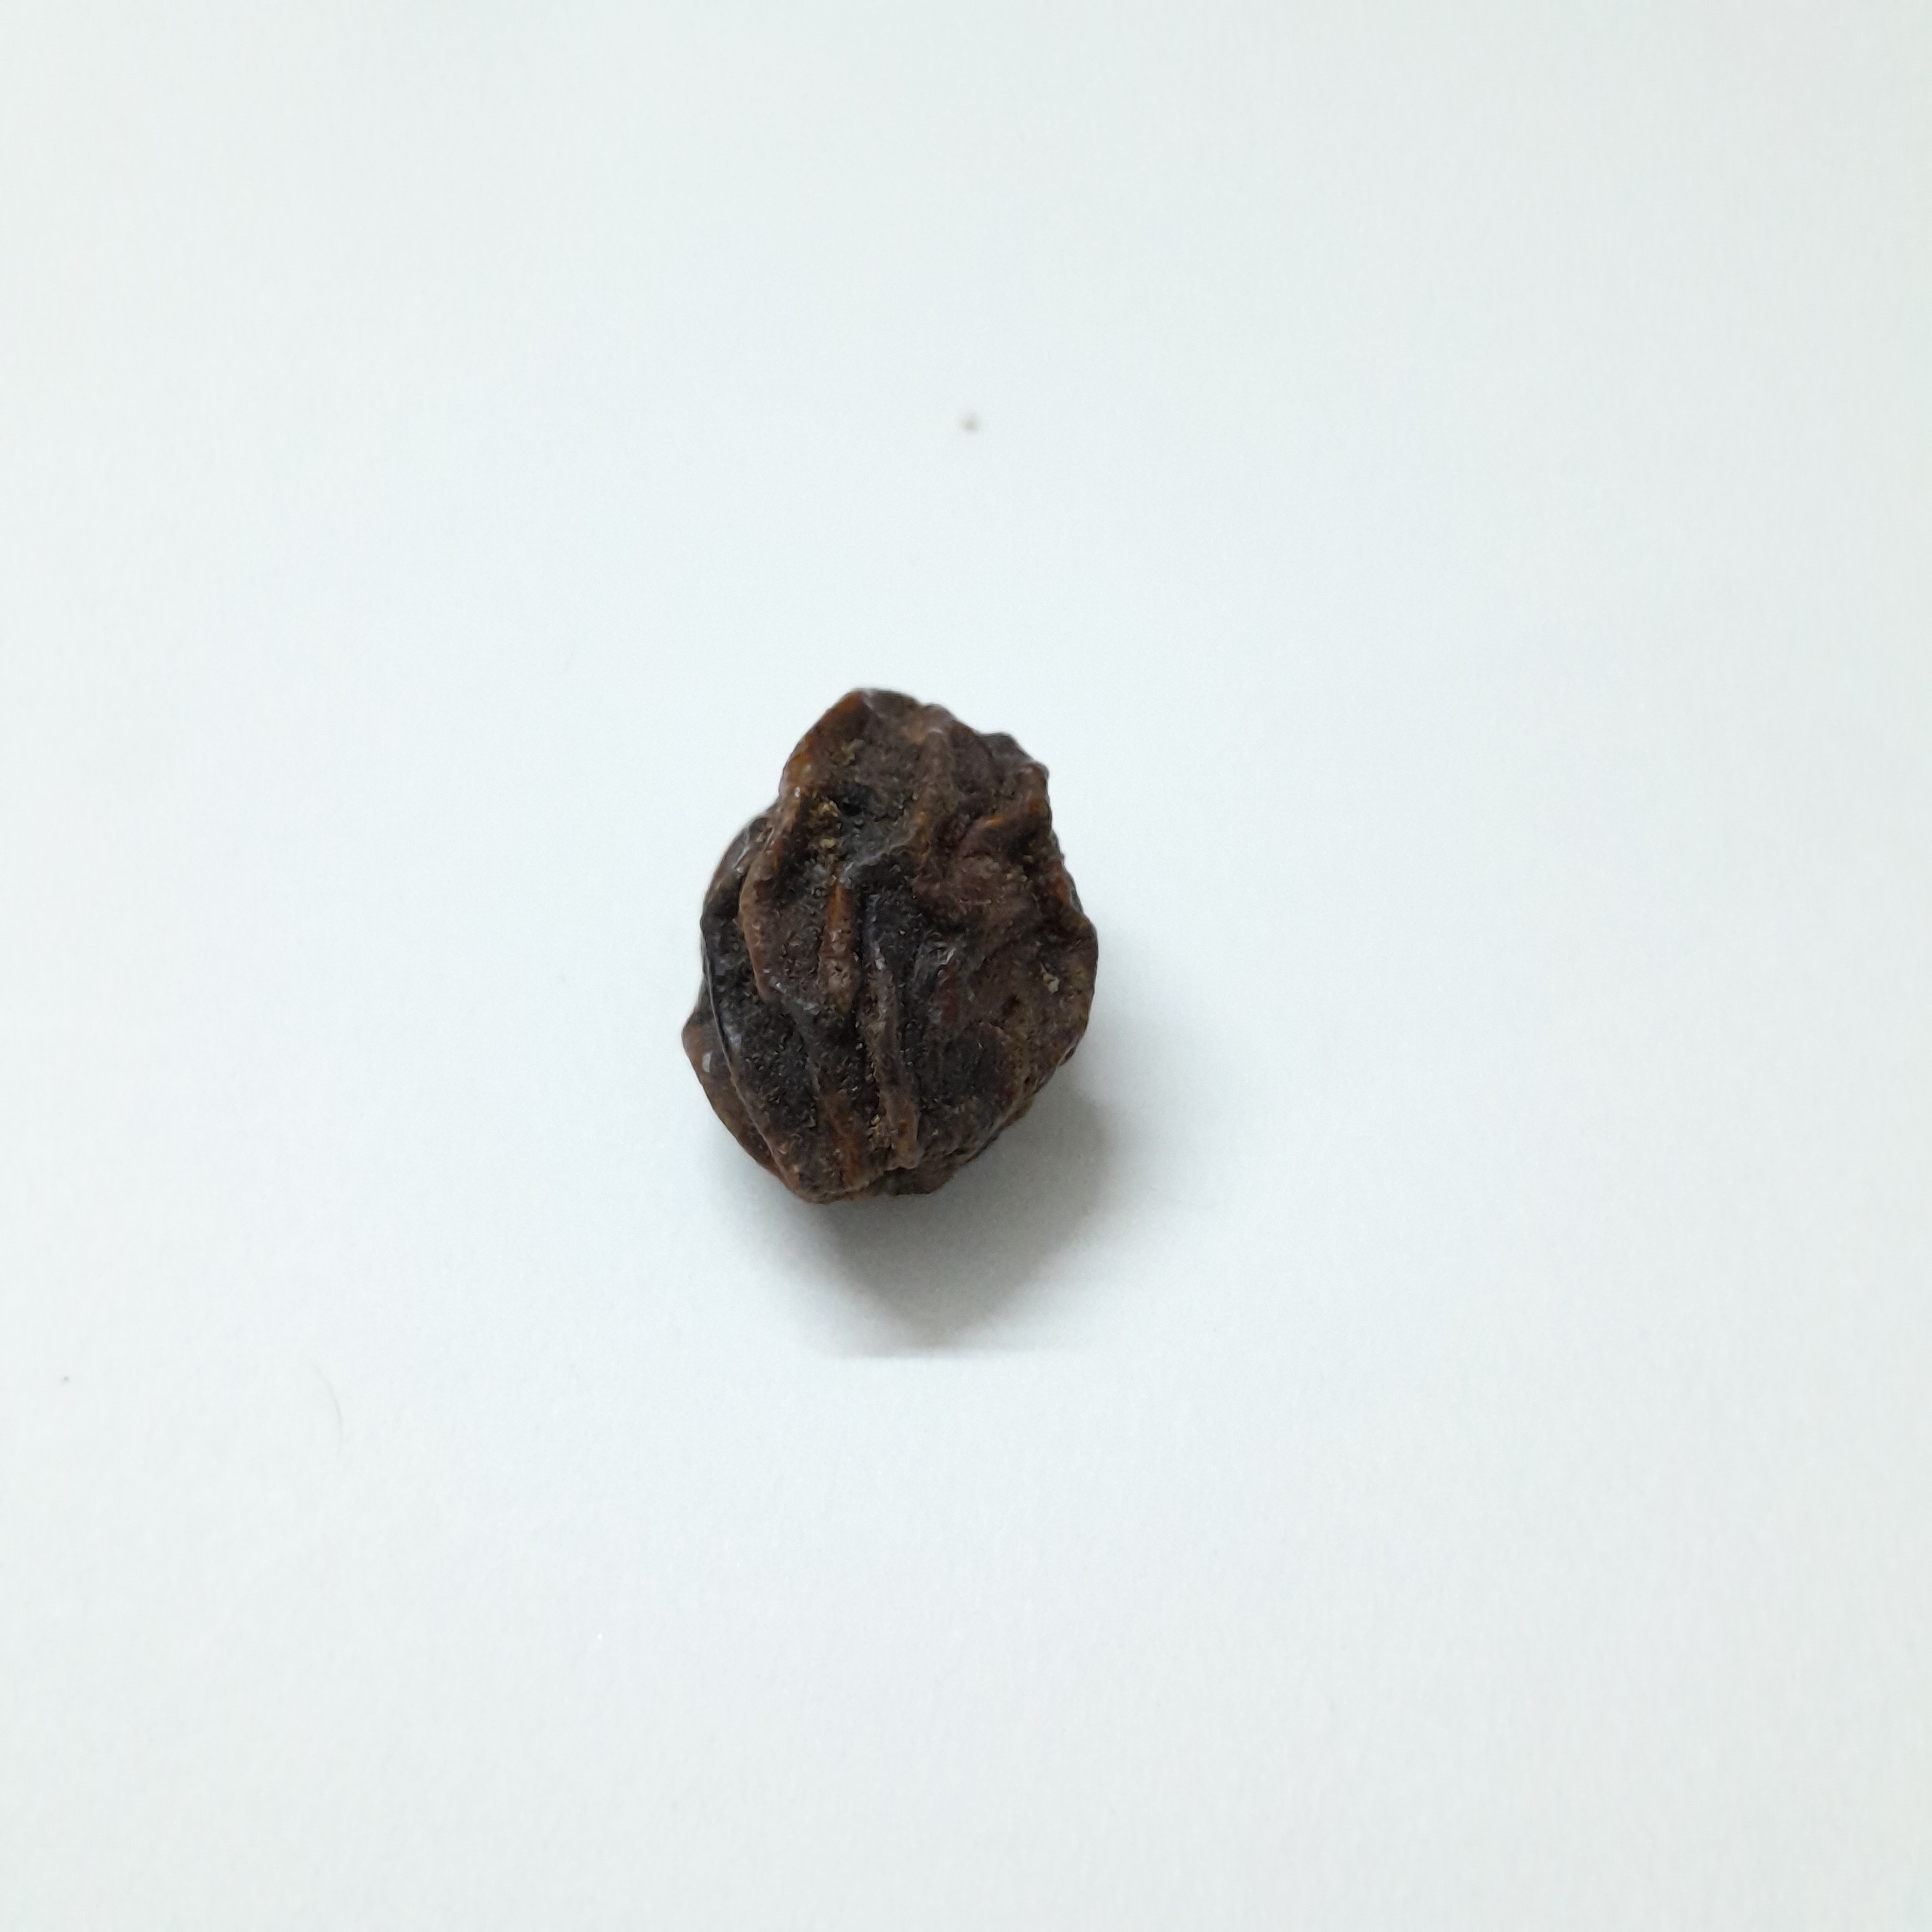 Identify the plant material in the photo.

kadukharik
